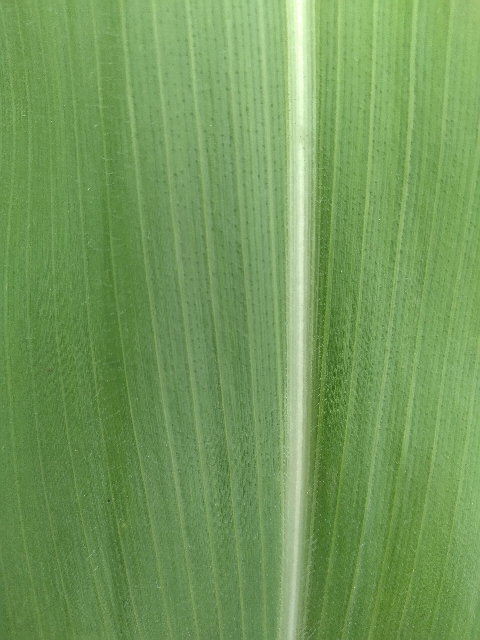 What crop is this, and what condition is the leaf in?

maize, healthy
